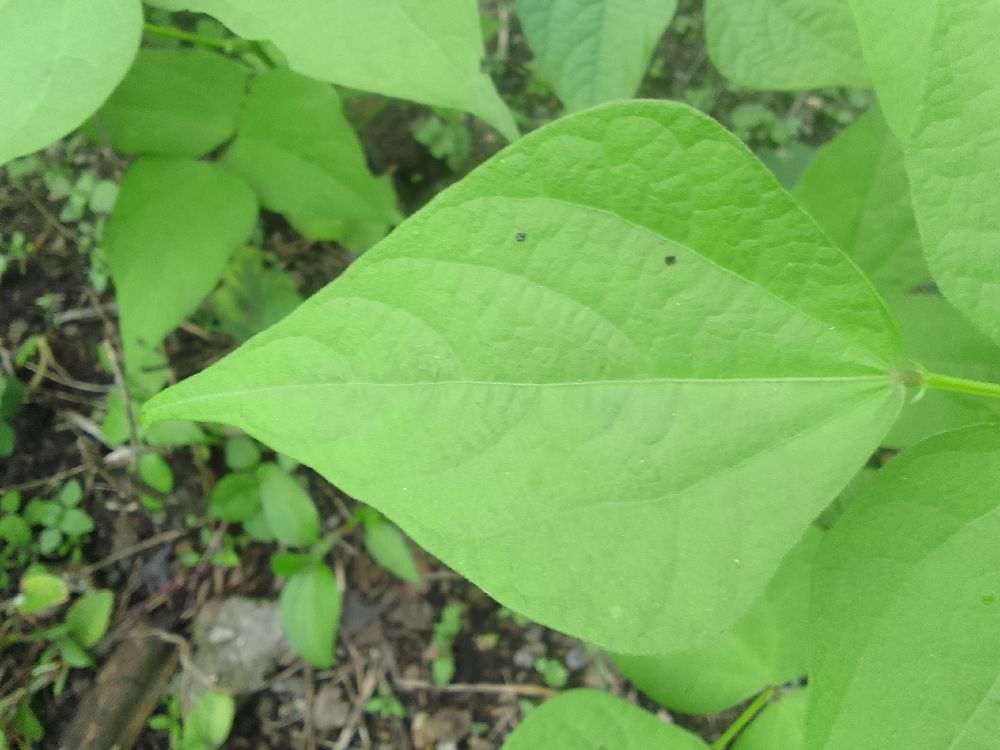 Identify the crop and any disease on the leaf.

common bean, healthy
